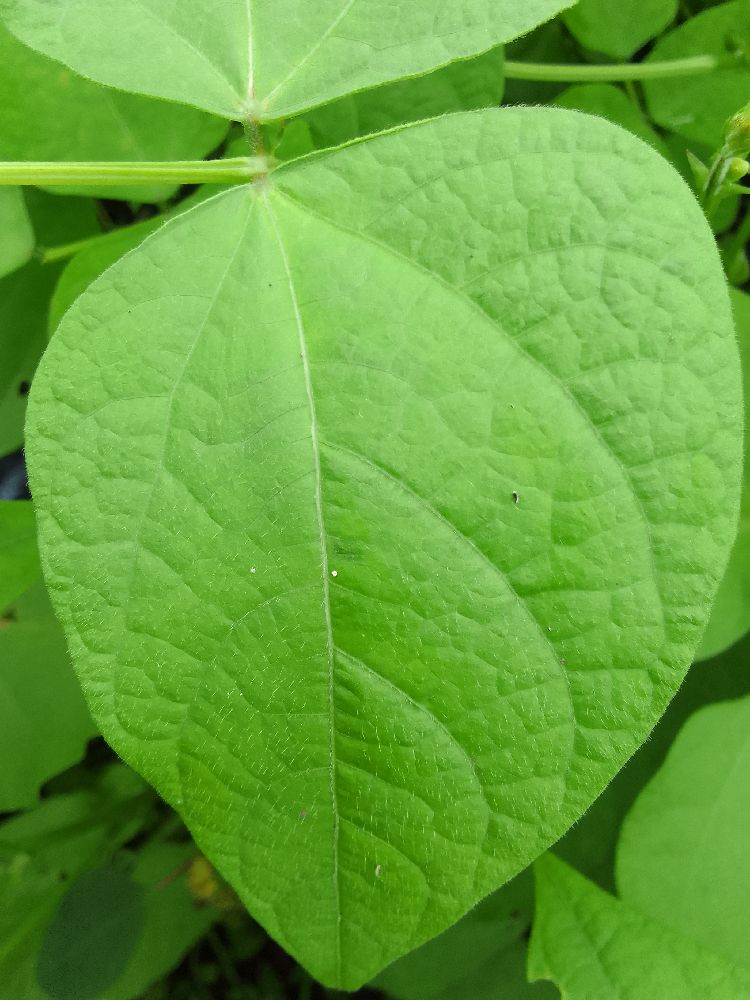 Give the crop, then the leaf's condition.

common bean, healthy
